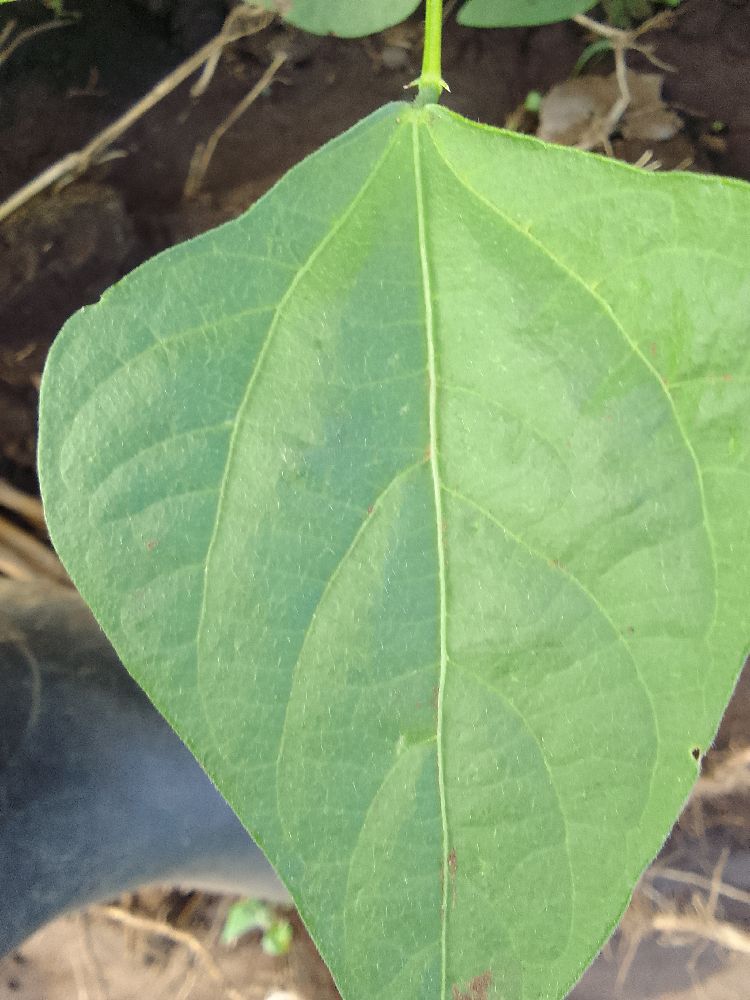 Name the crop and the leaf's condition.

common bean, healthy
